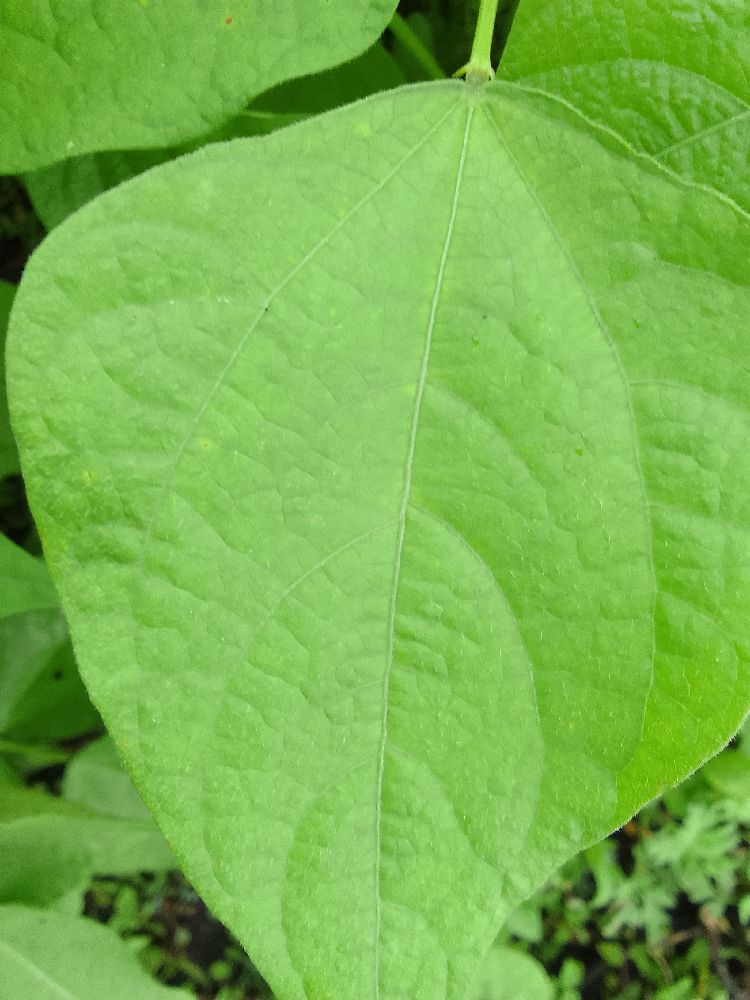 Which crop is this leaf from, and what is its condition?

common bean, healthy
